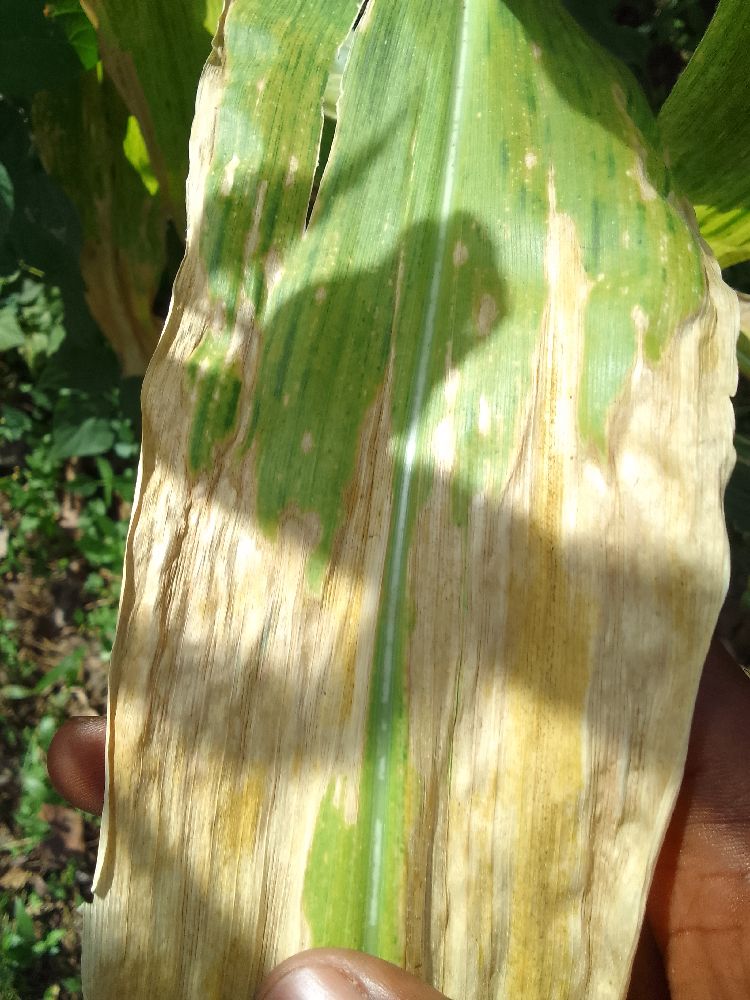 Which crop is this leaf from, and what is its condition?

maize, maize lethal necrosis
